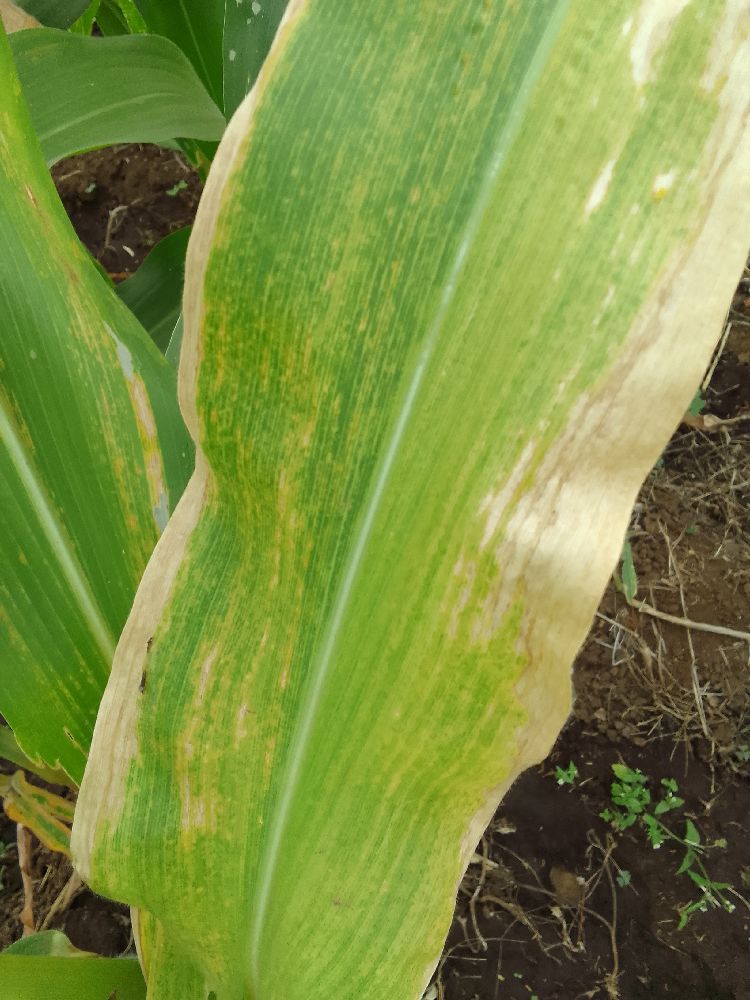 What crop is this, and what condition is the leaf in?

maize, maize lethal necrosis
